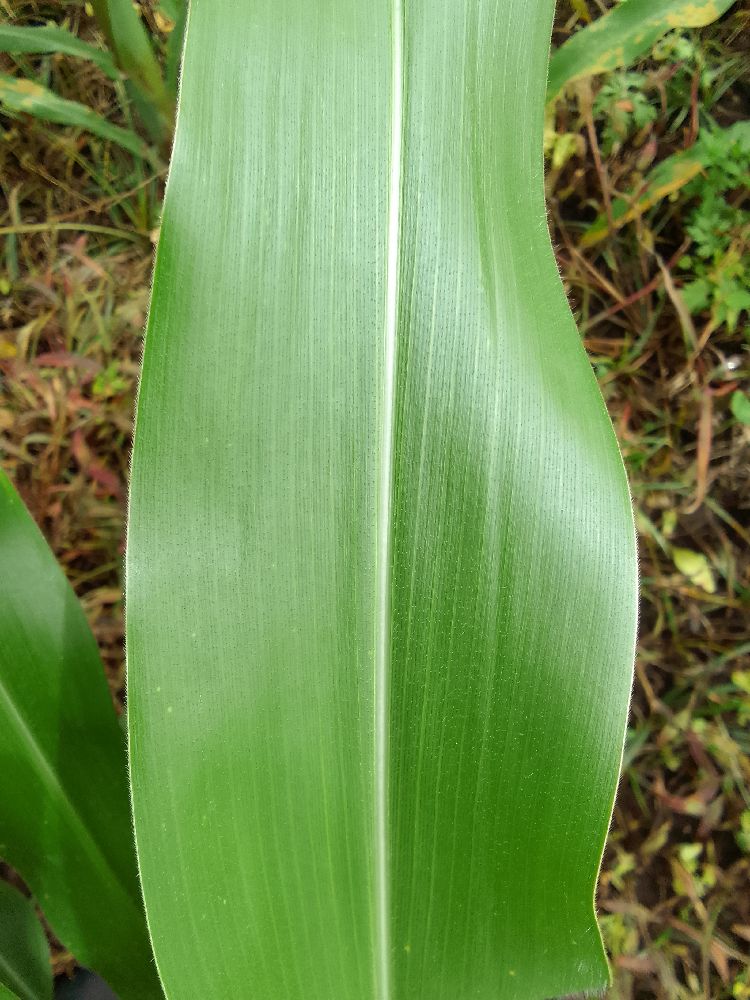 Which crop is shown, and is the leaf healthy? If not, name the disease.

maize, healthy
